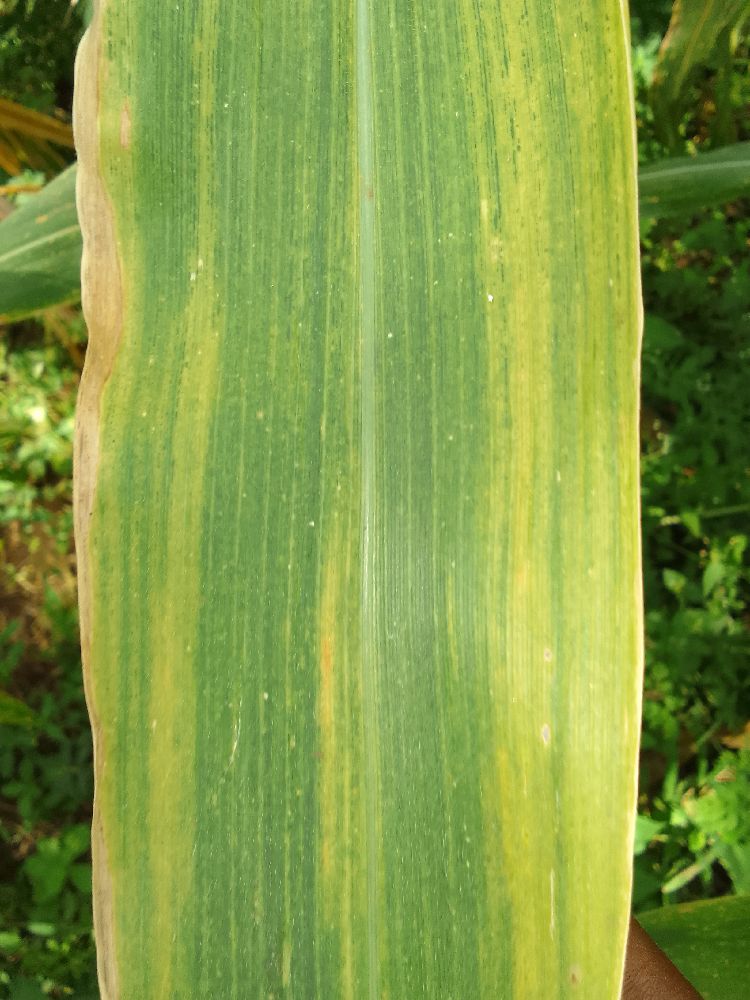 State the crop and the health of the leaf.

maize, maize lethal necrosis
